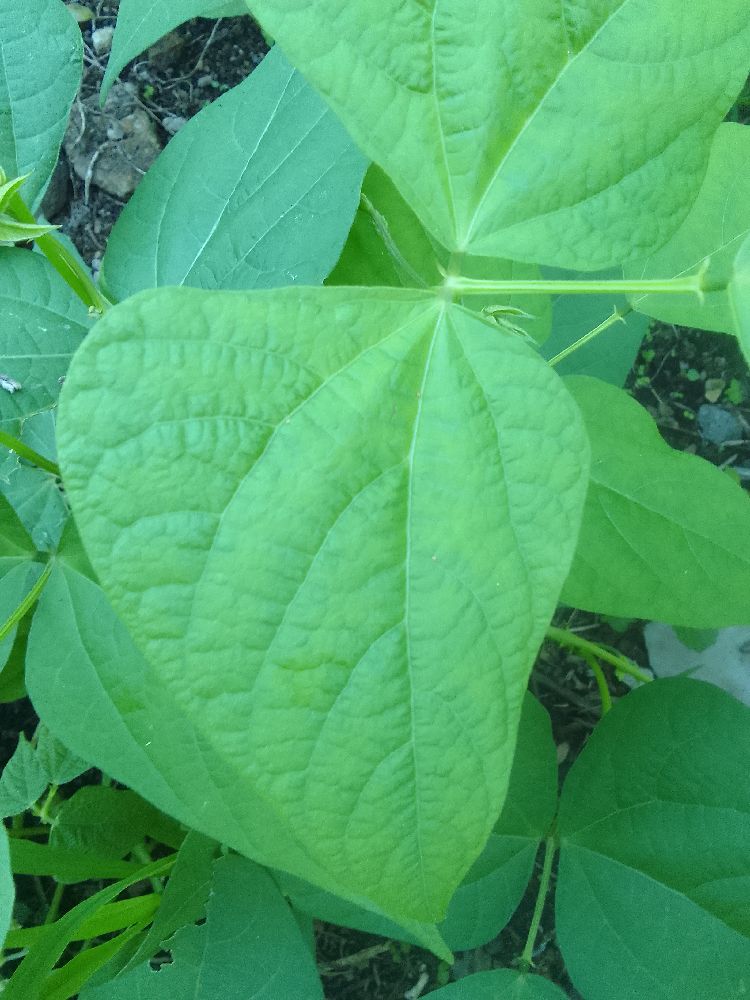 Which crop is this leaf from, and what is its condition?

common bean, healthy
